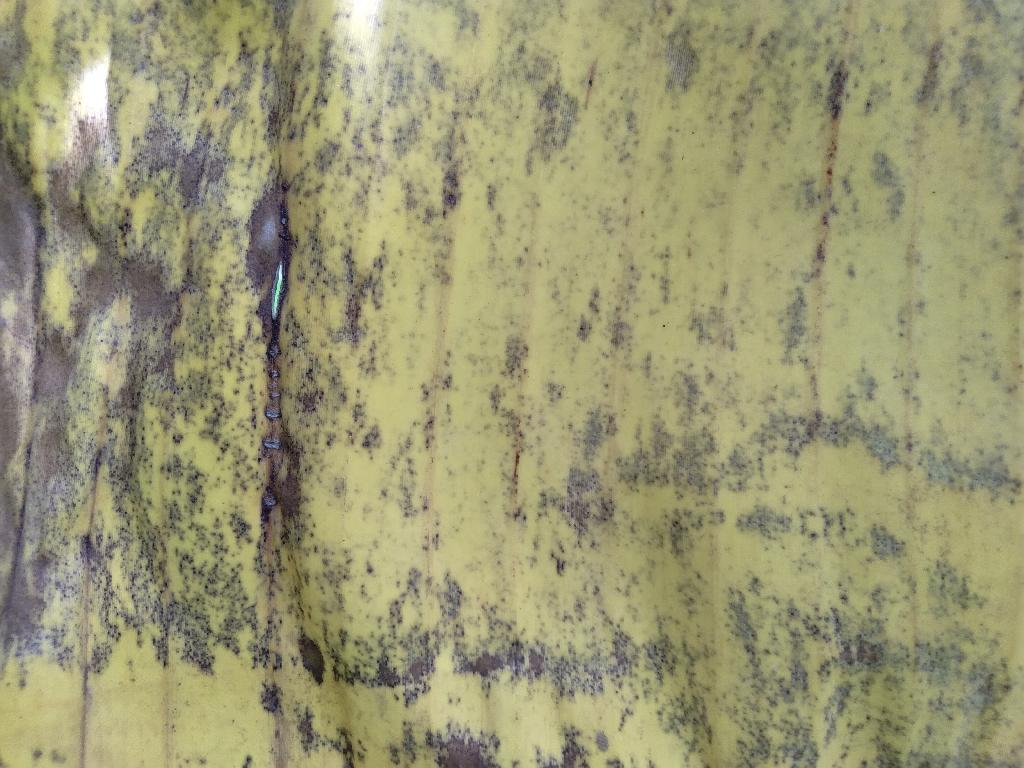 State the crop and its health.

banana, black sigatoka
